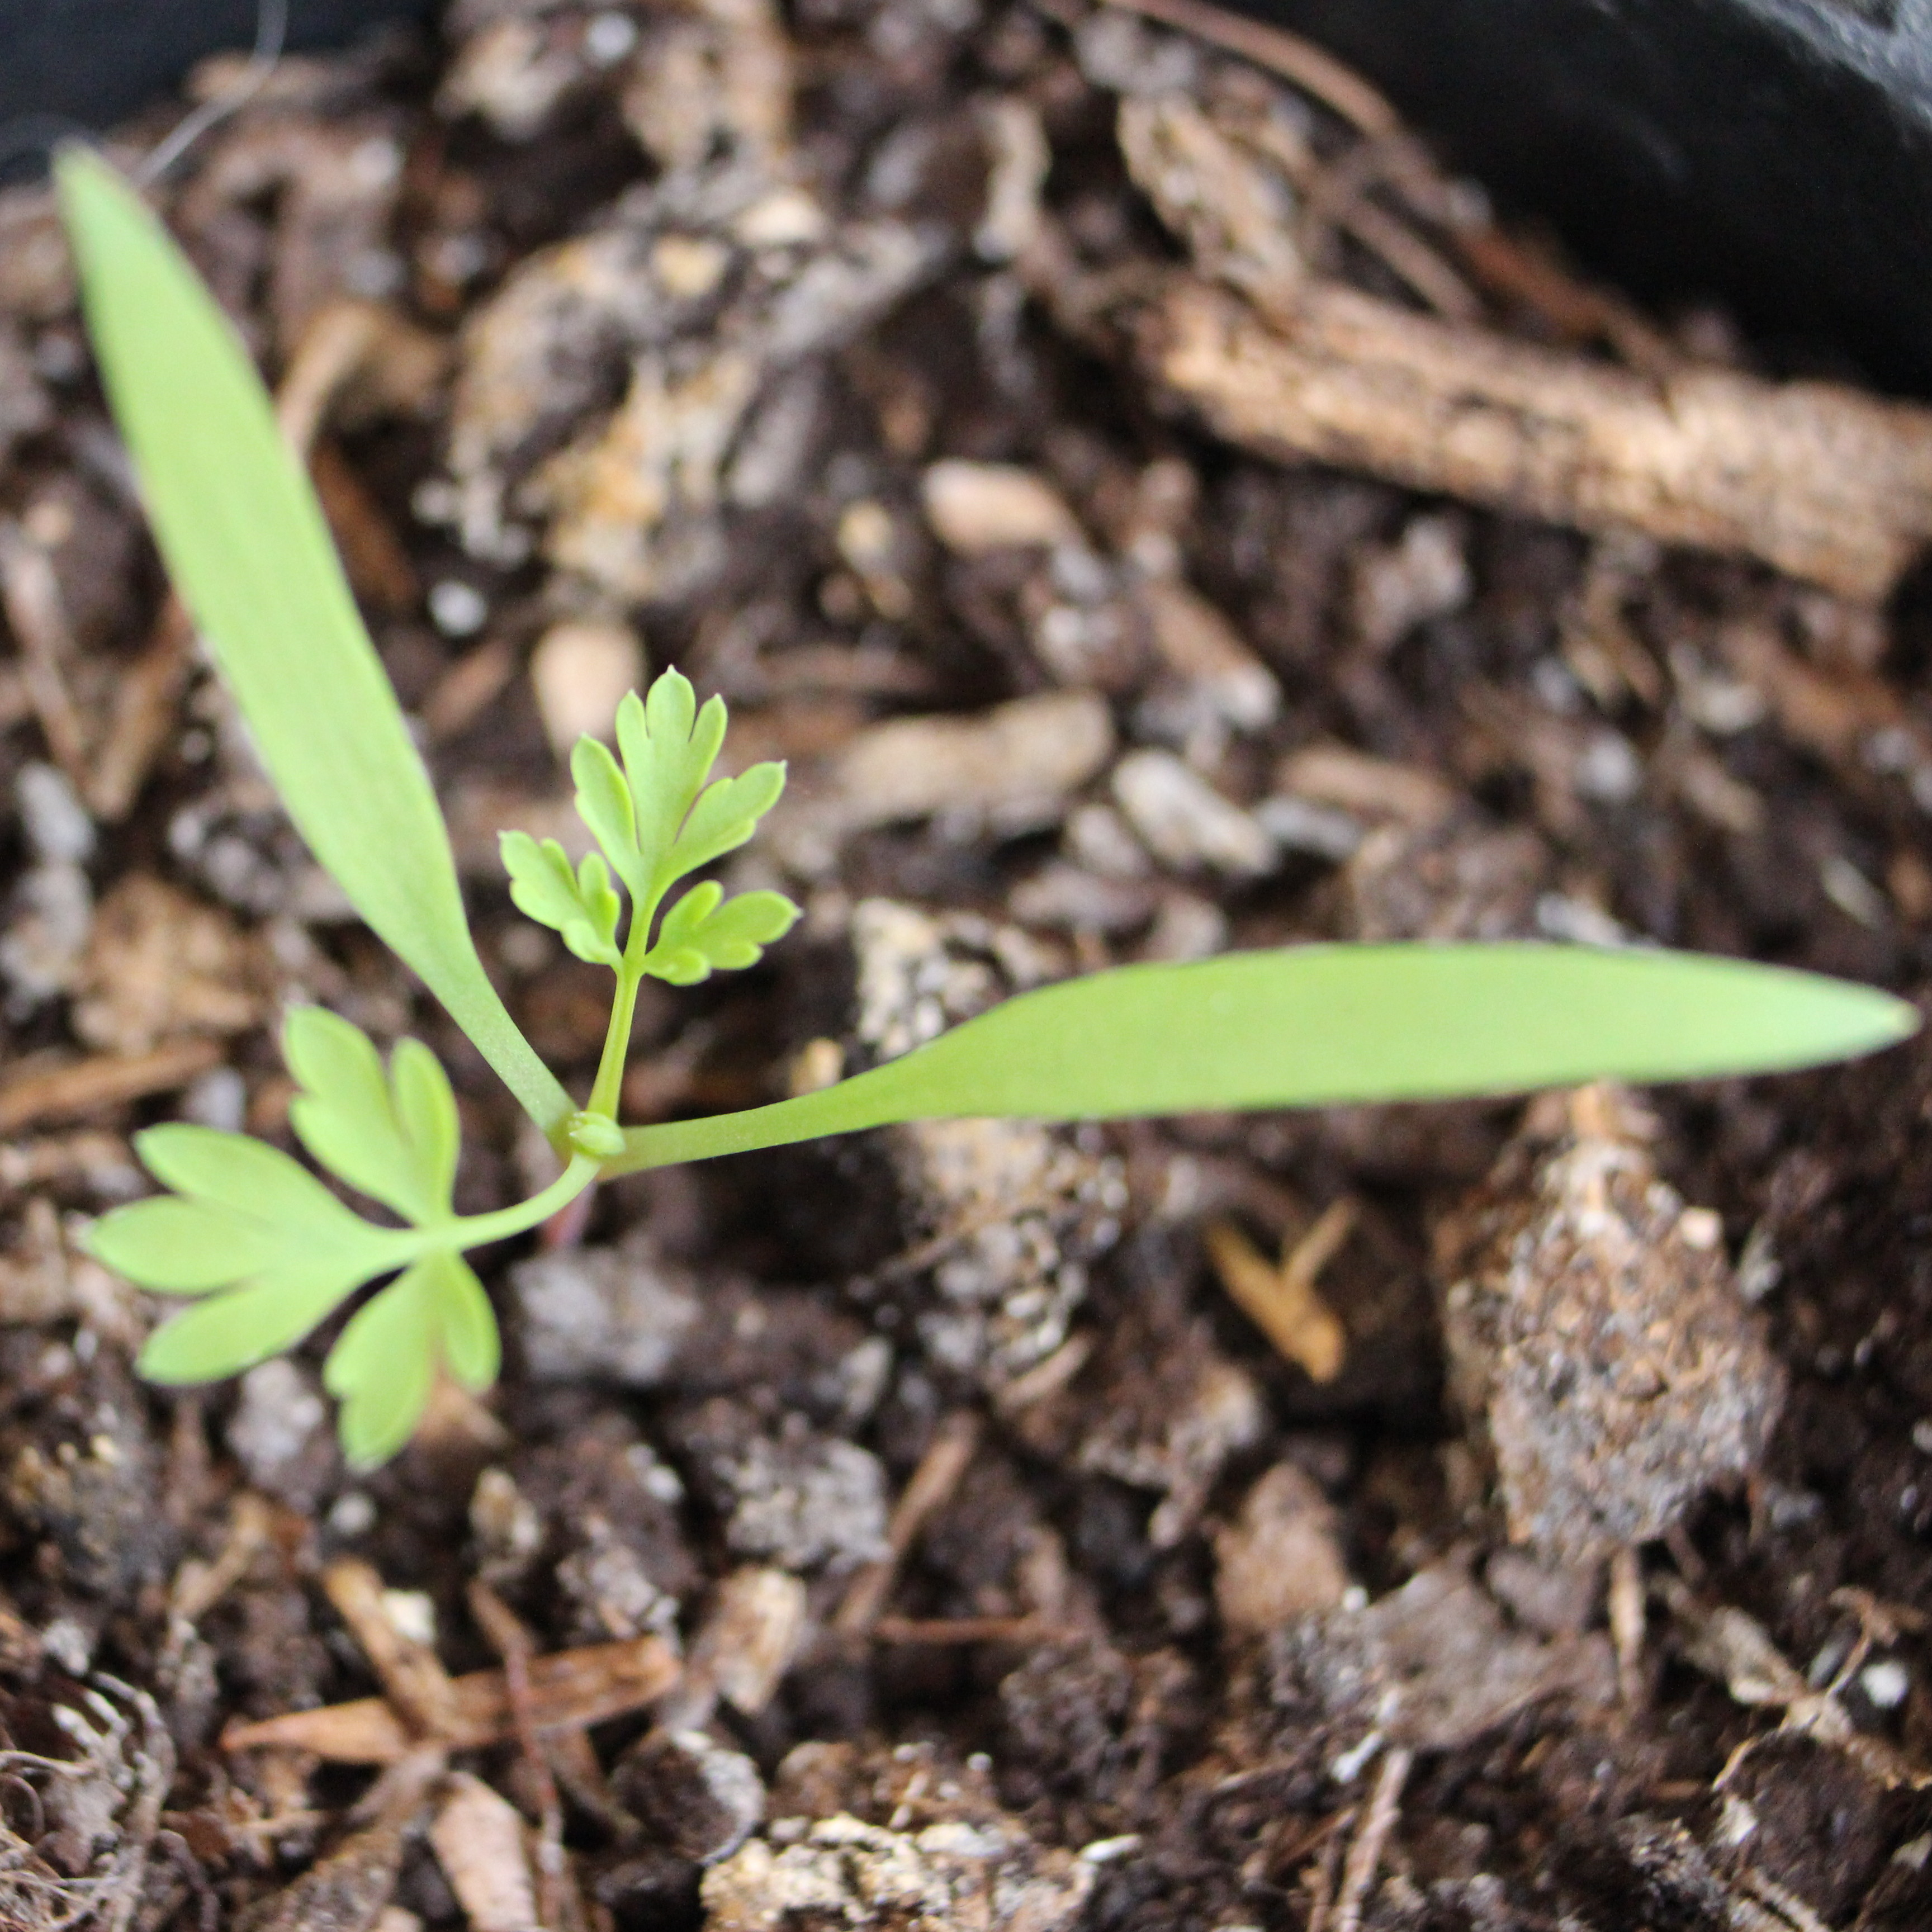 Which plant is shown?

Fumaria officinalis
